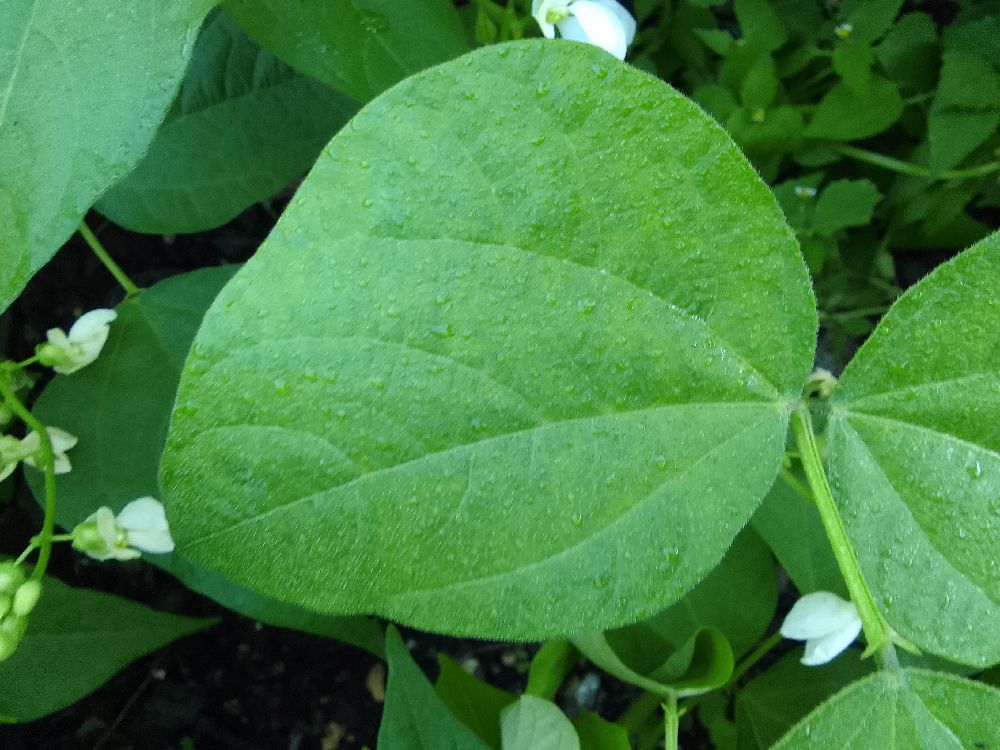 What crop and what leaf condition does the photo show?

common bean, healthy
